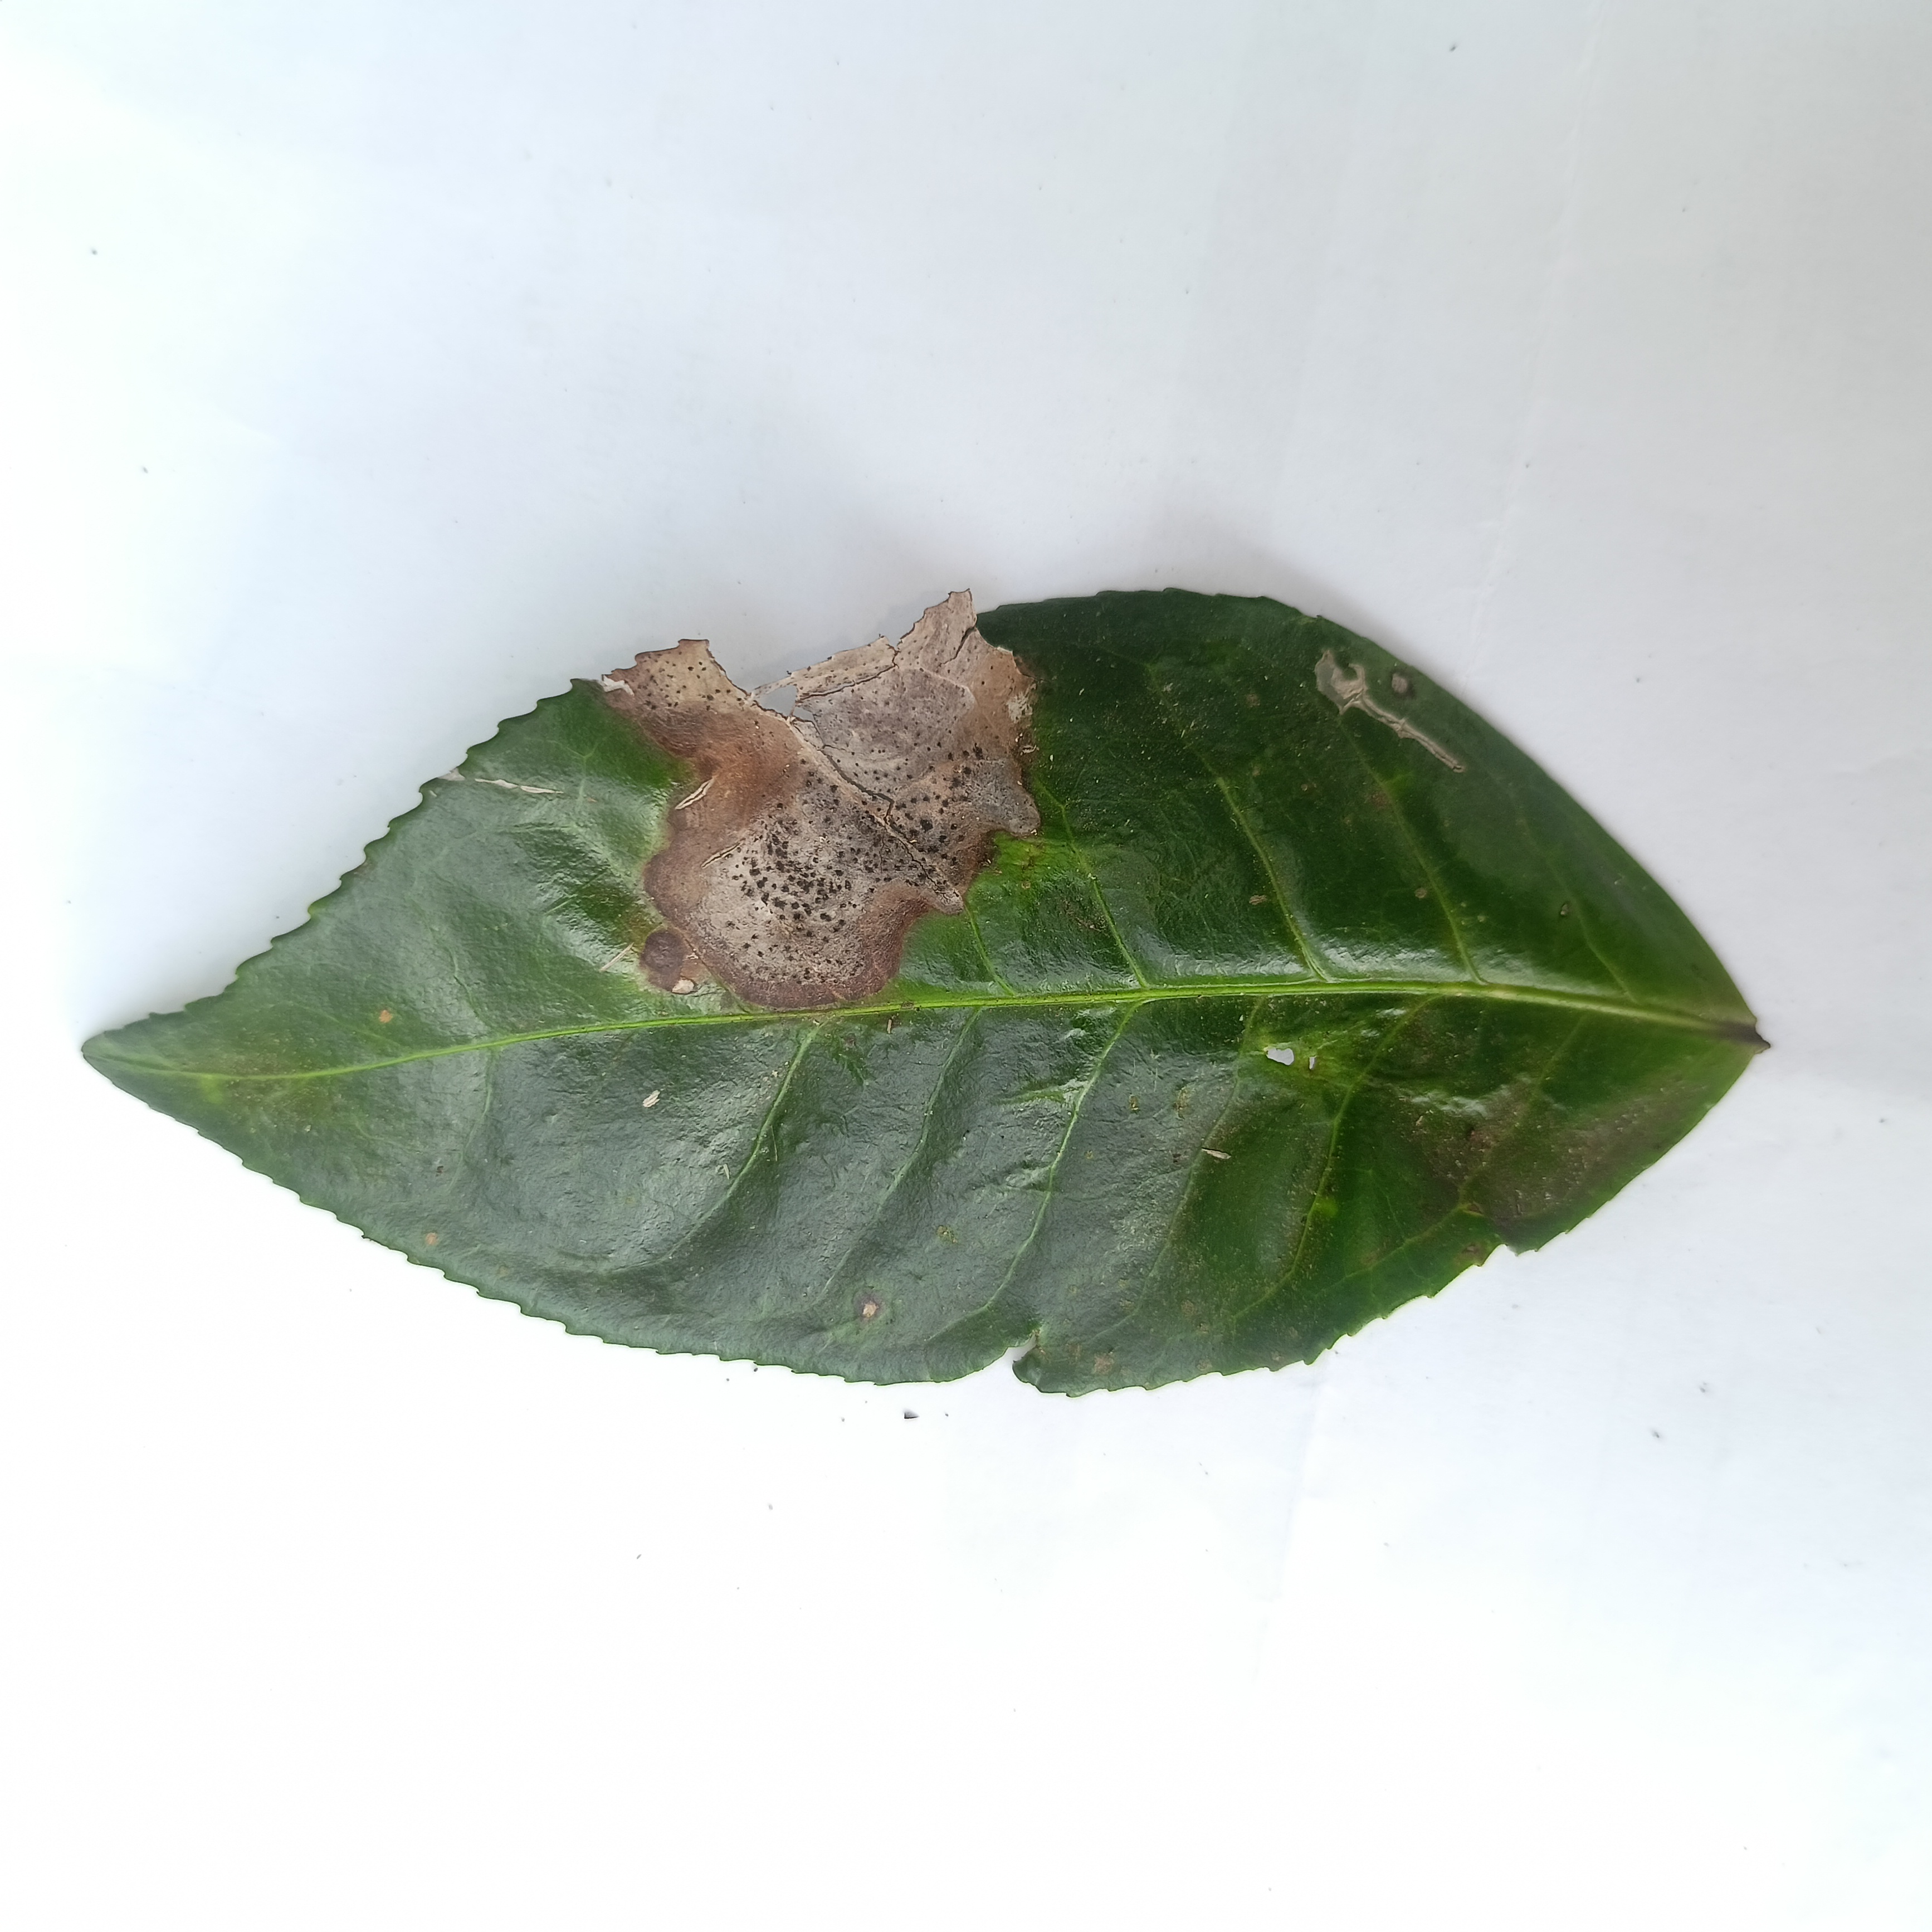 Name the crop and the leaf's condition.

tea, brown blight
